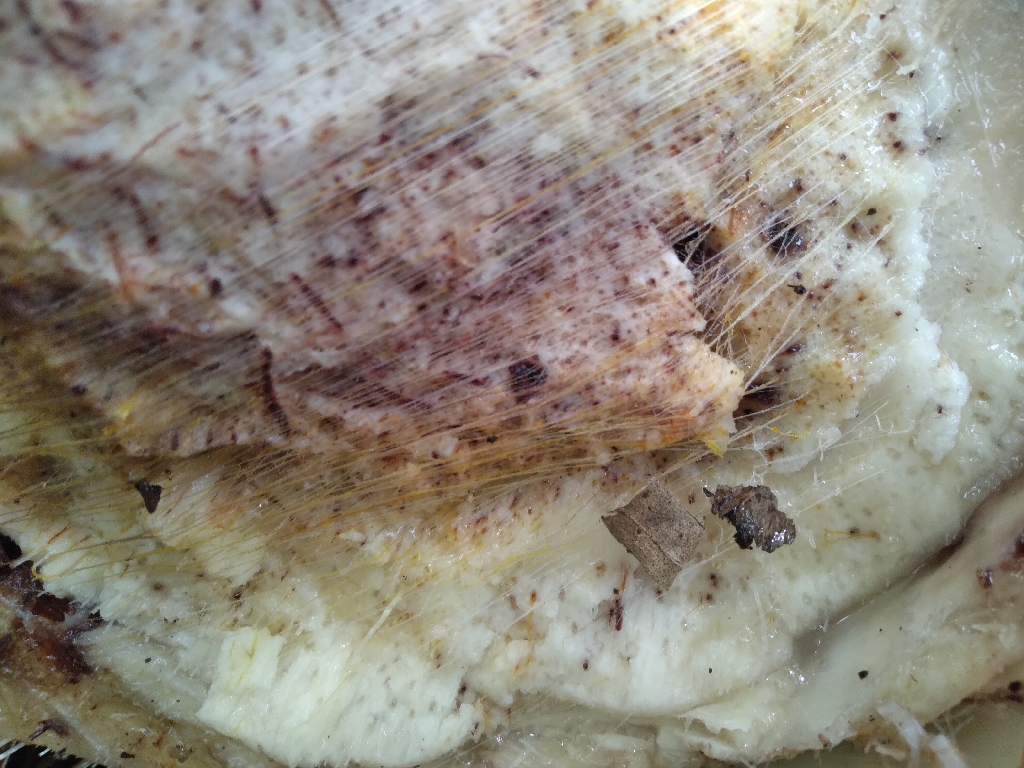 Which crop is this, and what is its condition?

banana, fusarium wilt race 1
